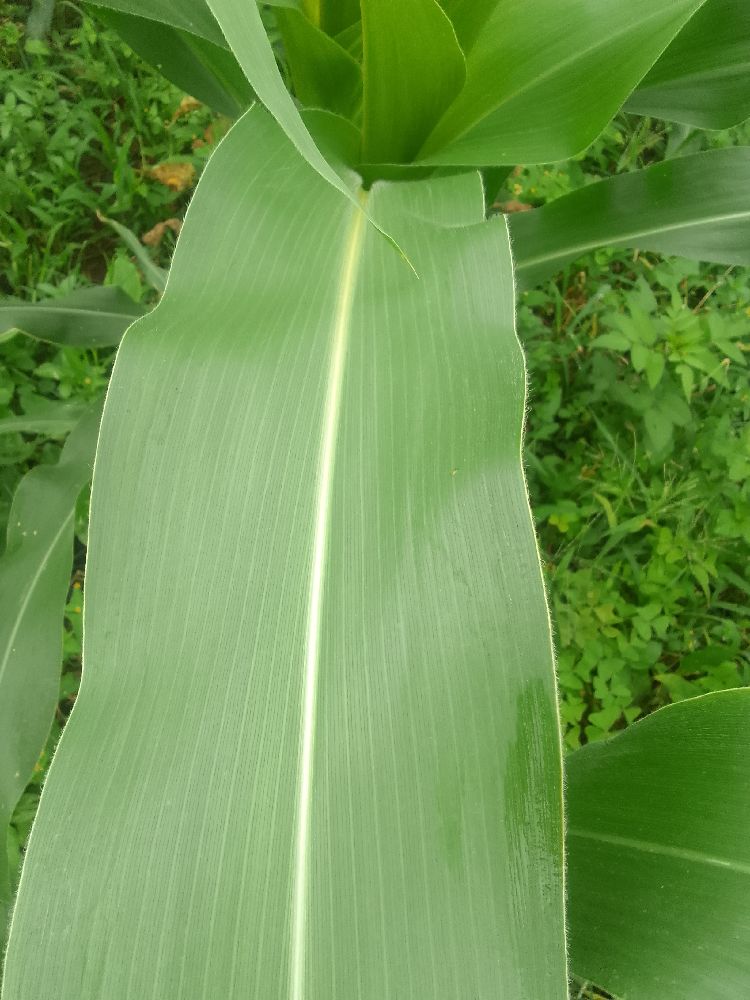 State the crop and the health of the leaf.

maize, healthy
